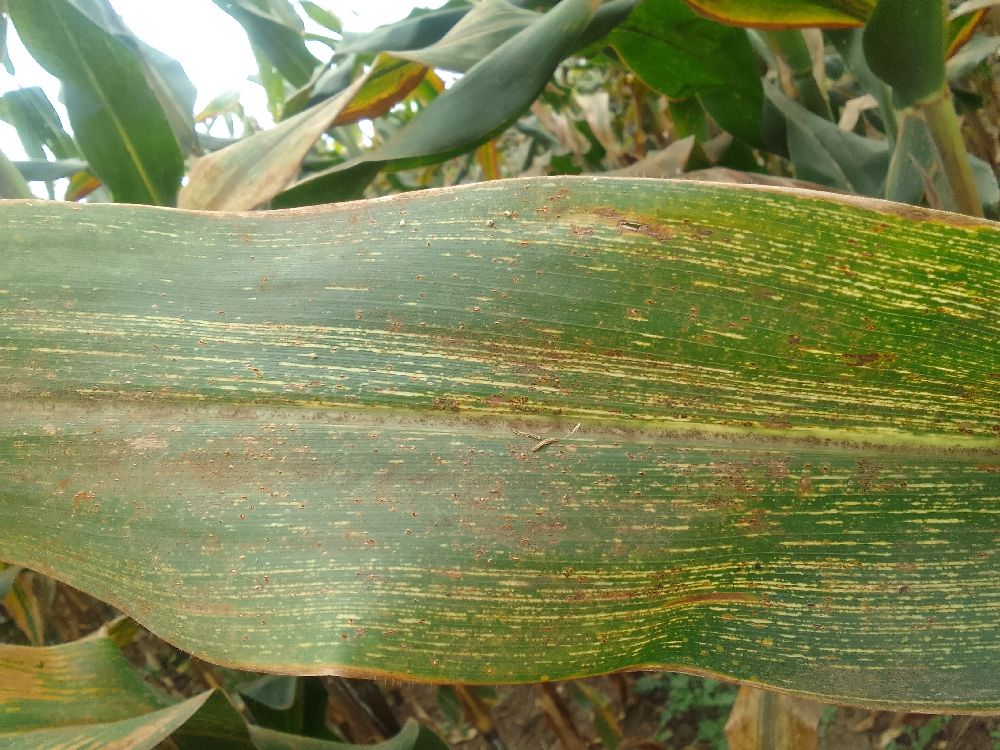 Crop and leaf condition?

maize, maize streak virus
